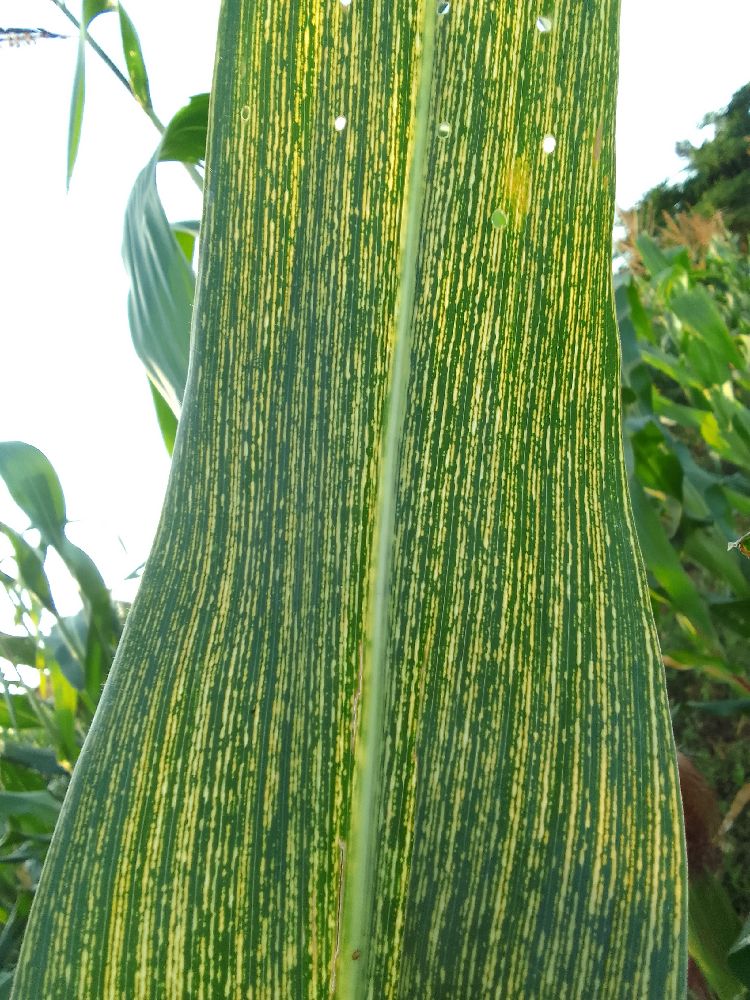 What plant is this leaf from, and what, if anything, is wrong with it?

maize, maize streak virus
